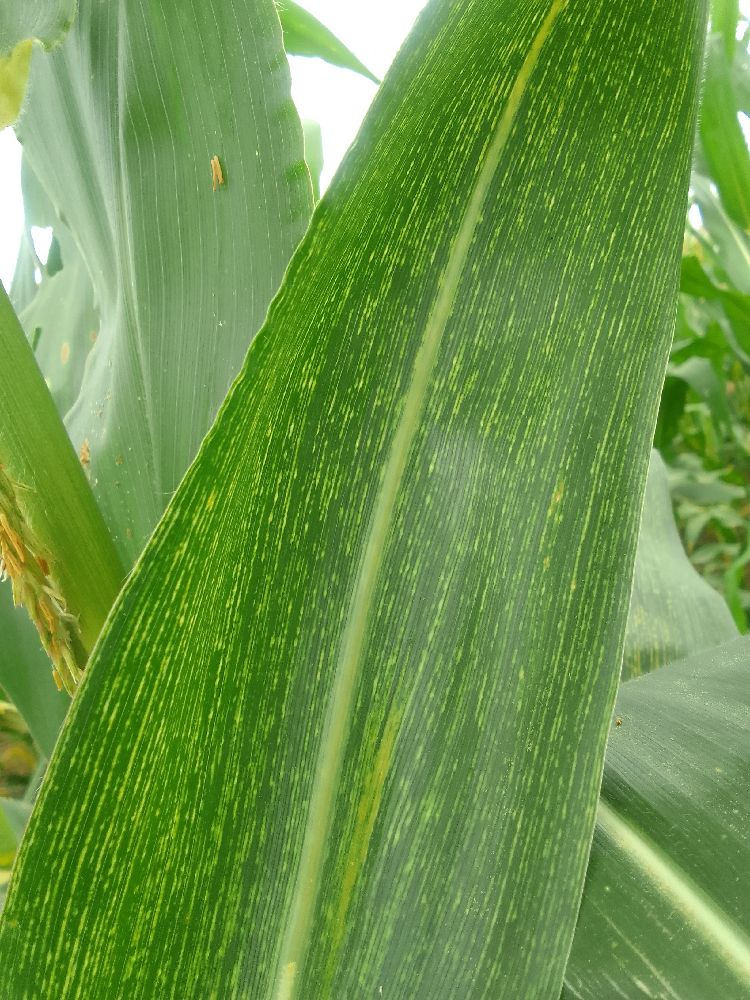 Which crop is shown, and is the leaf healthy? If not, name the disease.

maize, maize streak virus
